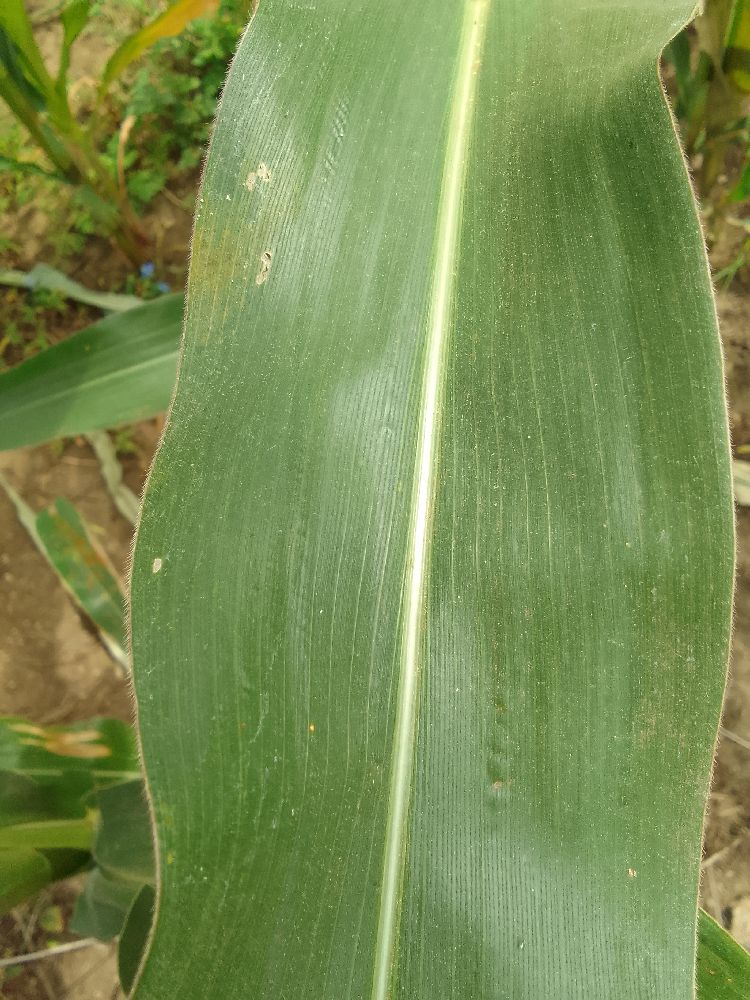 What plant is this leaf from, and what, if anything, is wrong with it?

maize, healthy
